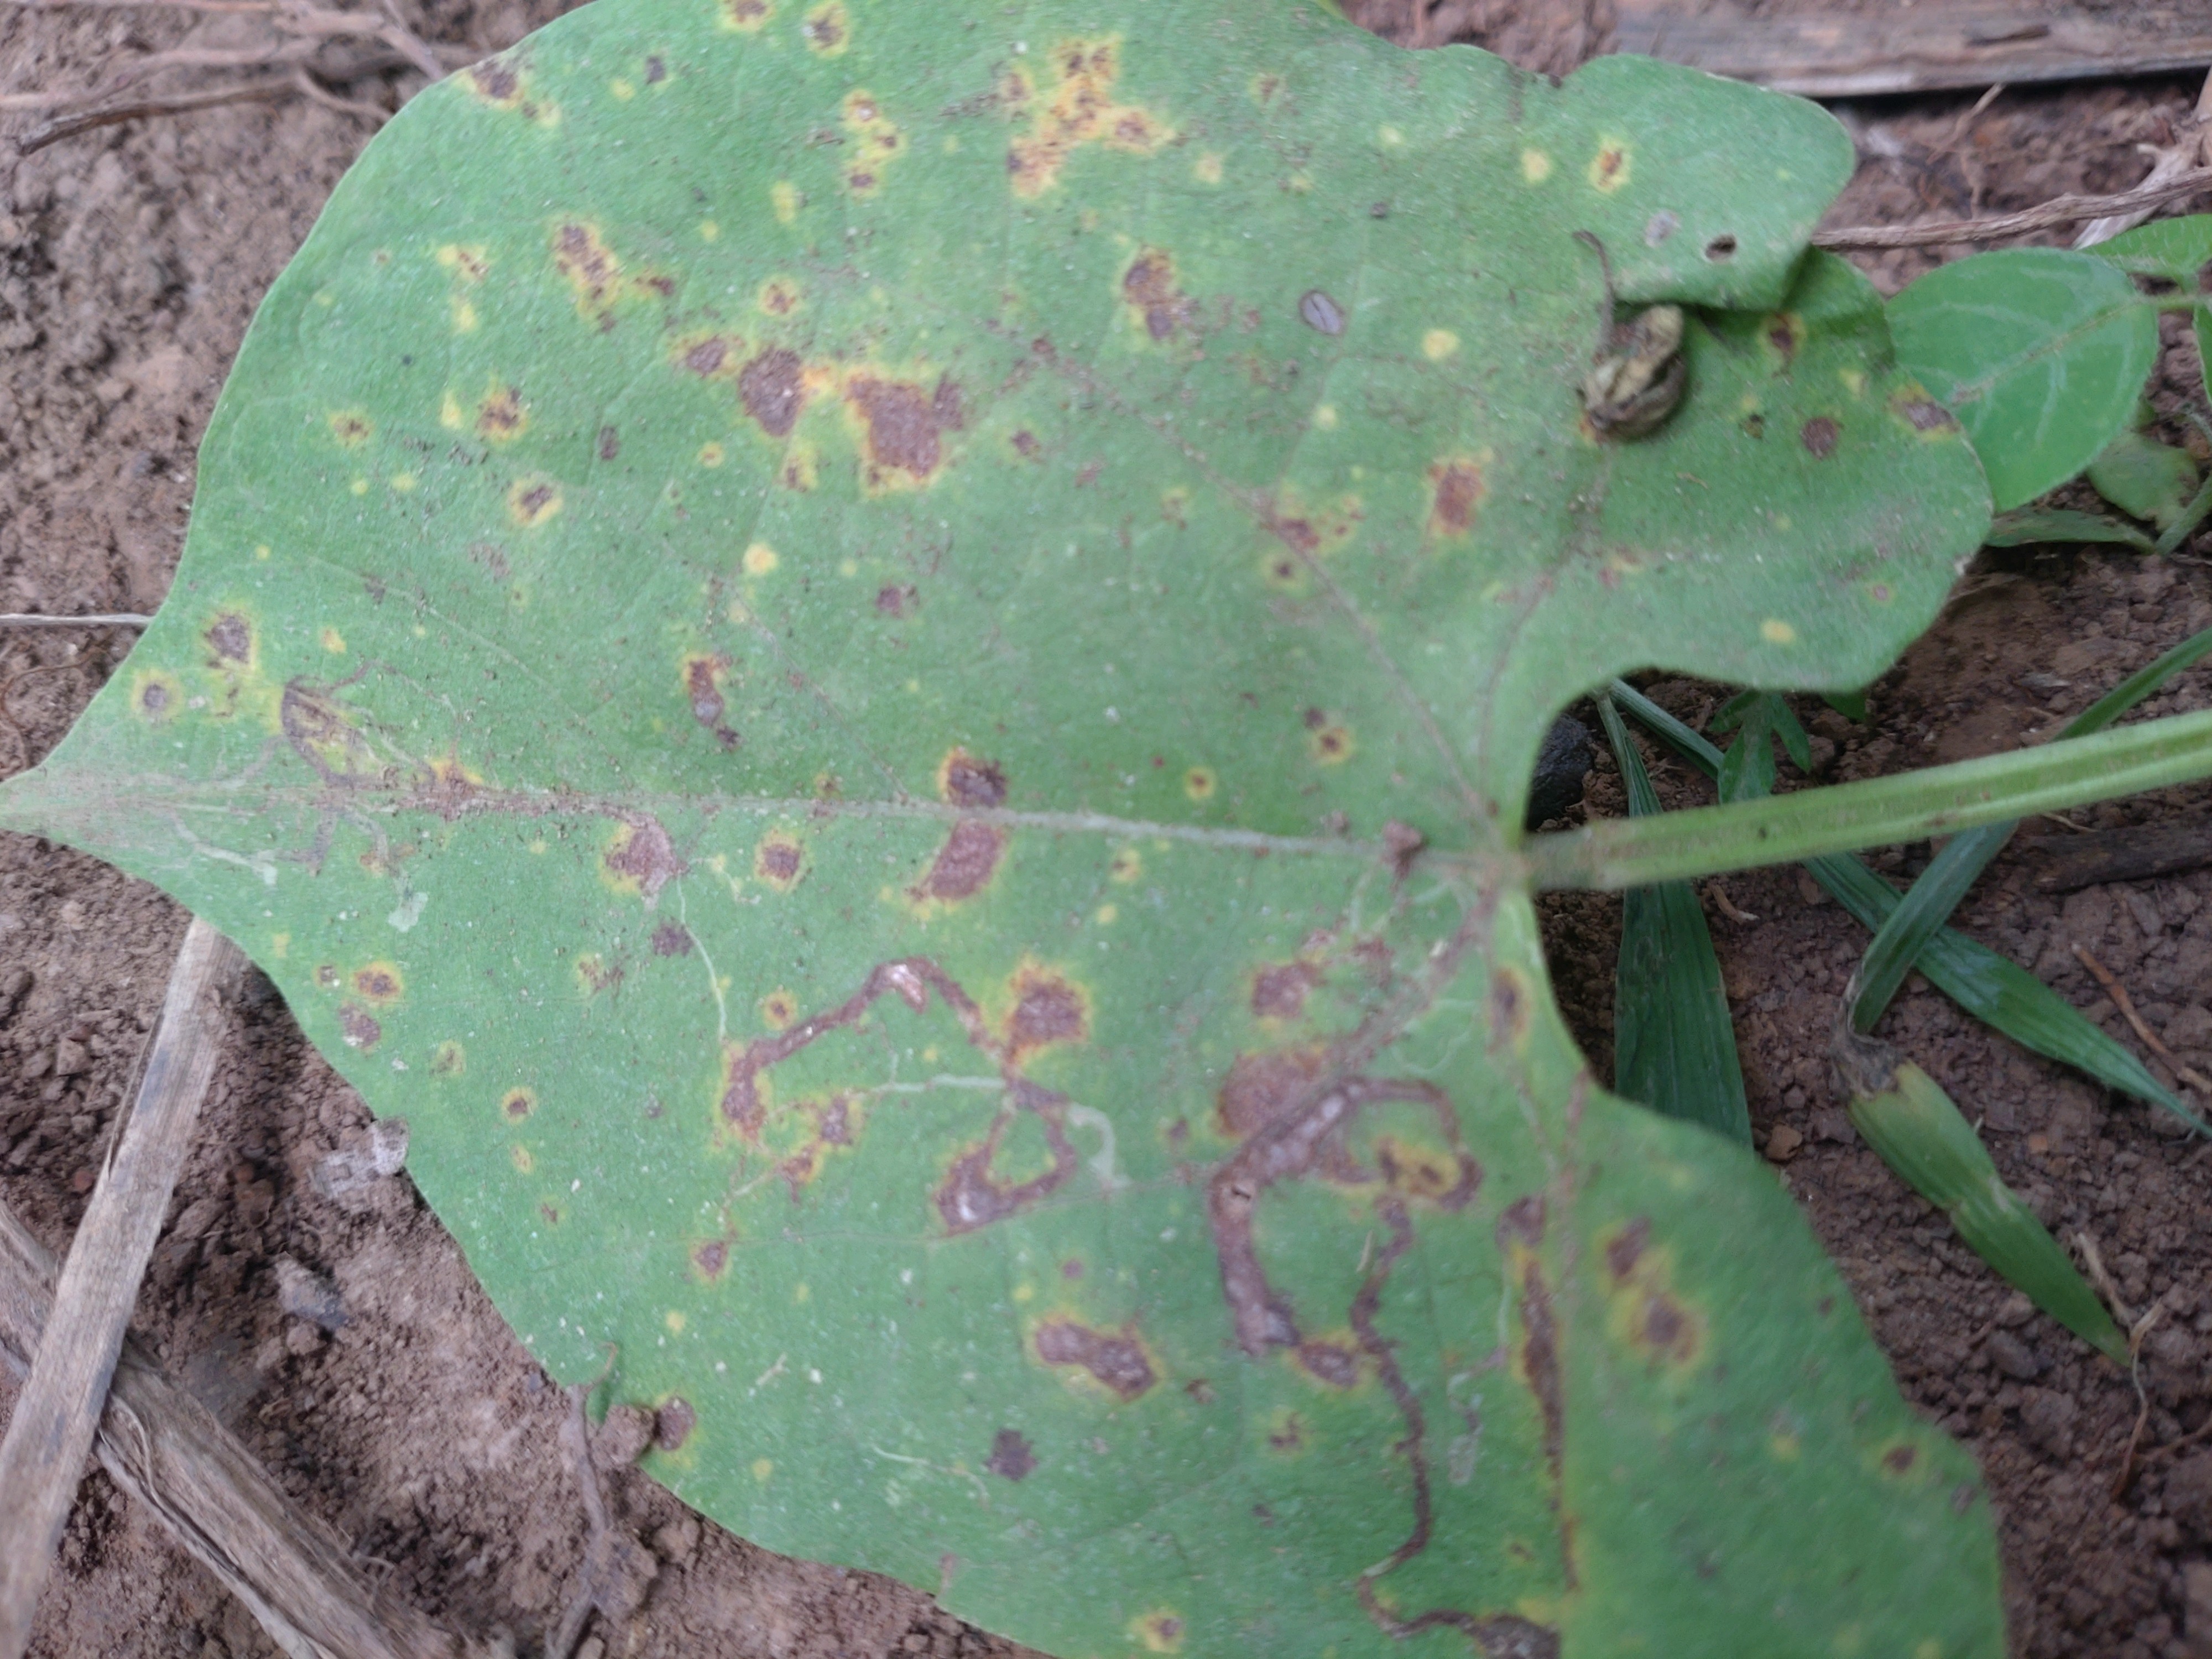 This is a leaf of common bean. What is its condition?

rust
